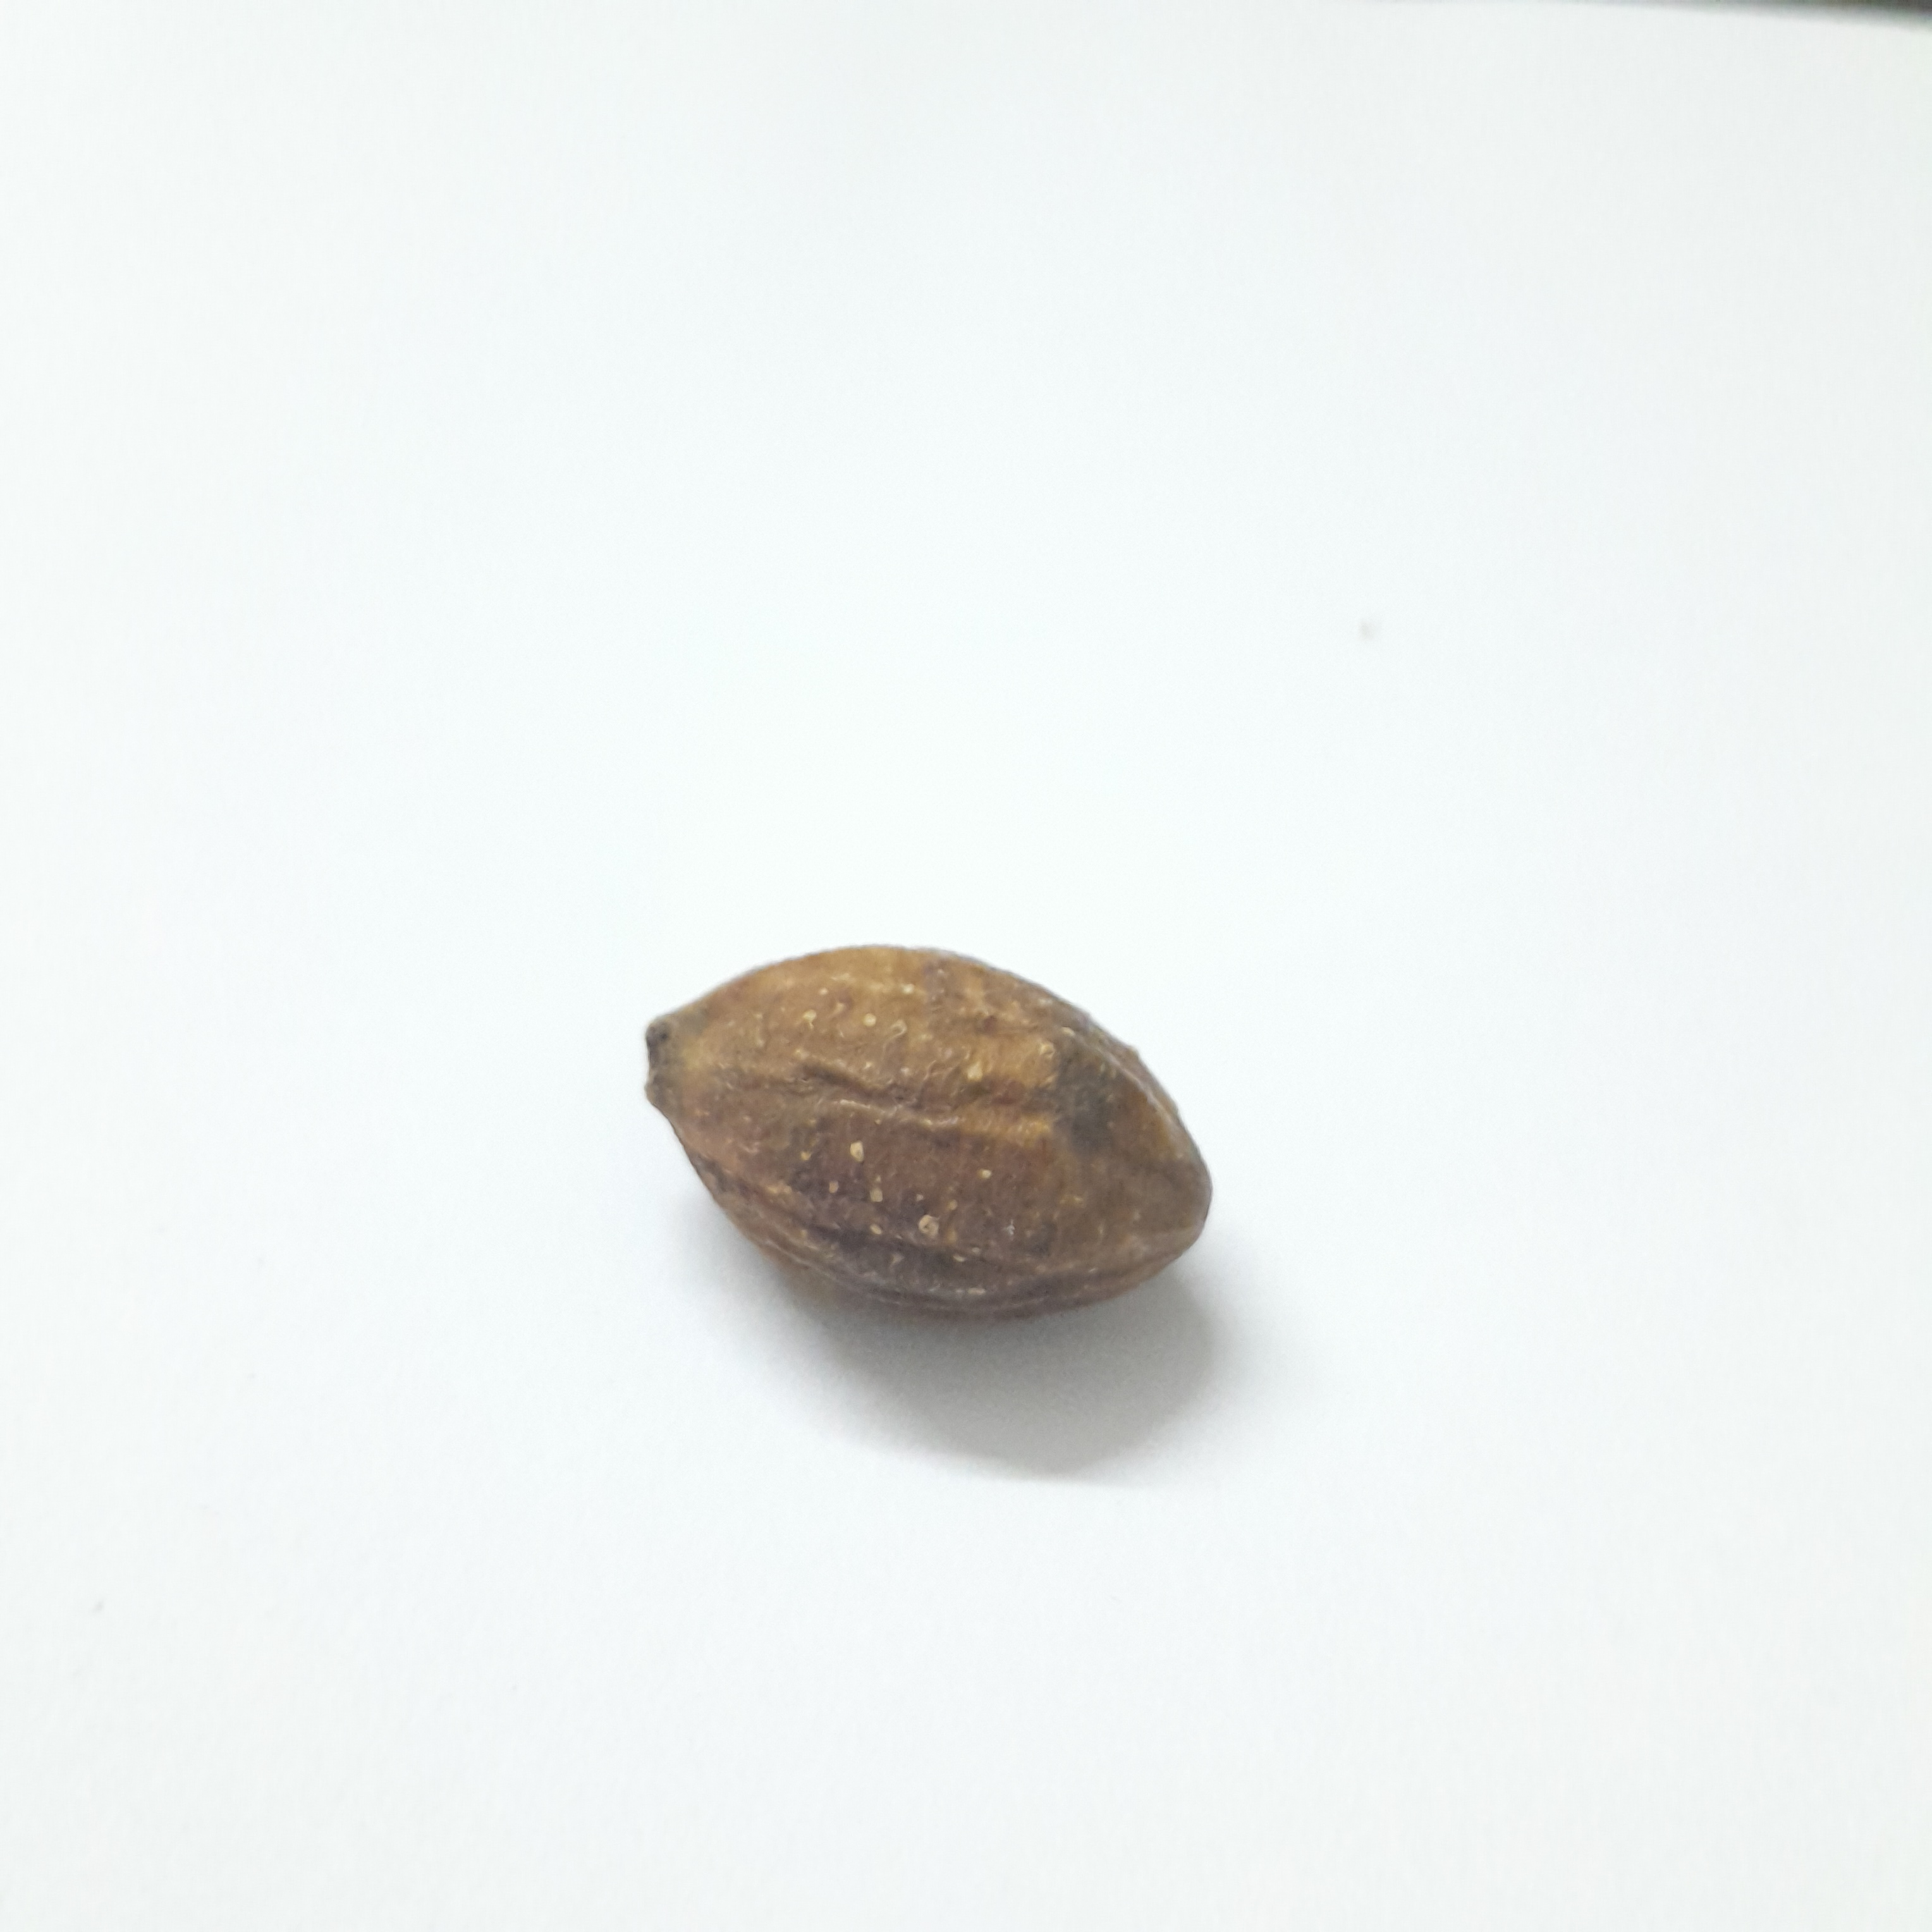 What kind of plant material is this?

hirdaa
